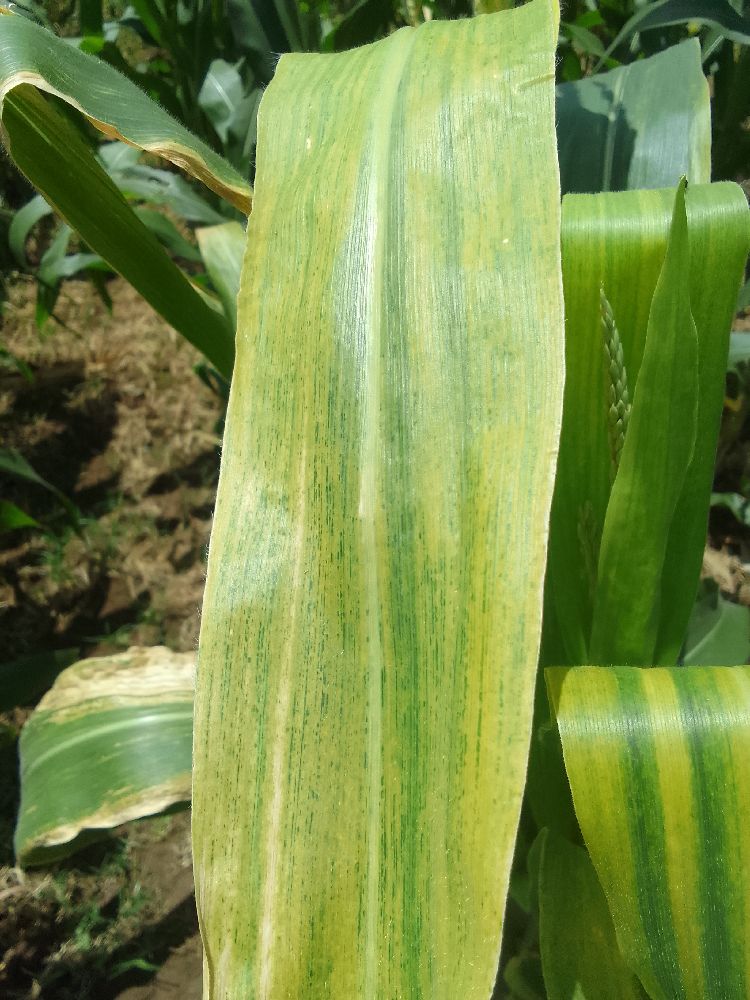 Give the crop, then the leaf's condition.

maize, maize lethal necrosis
